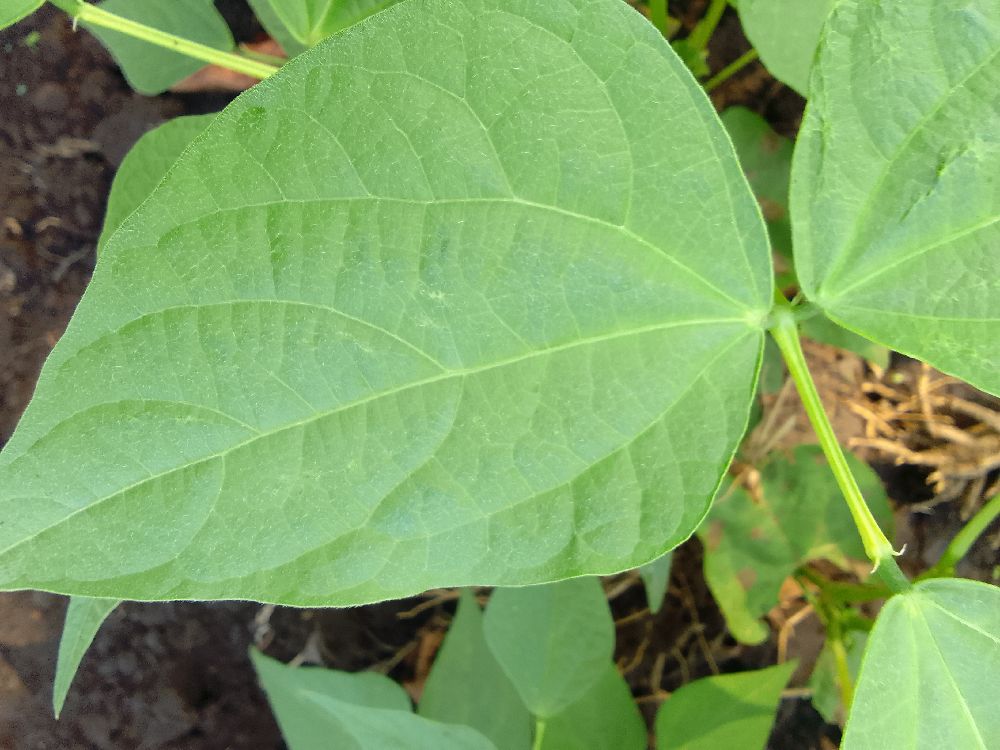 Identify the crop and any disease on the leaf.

common bean, healthy
